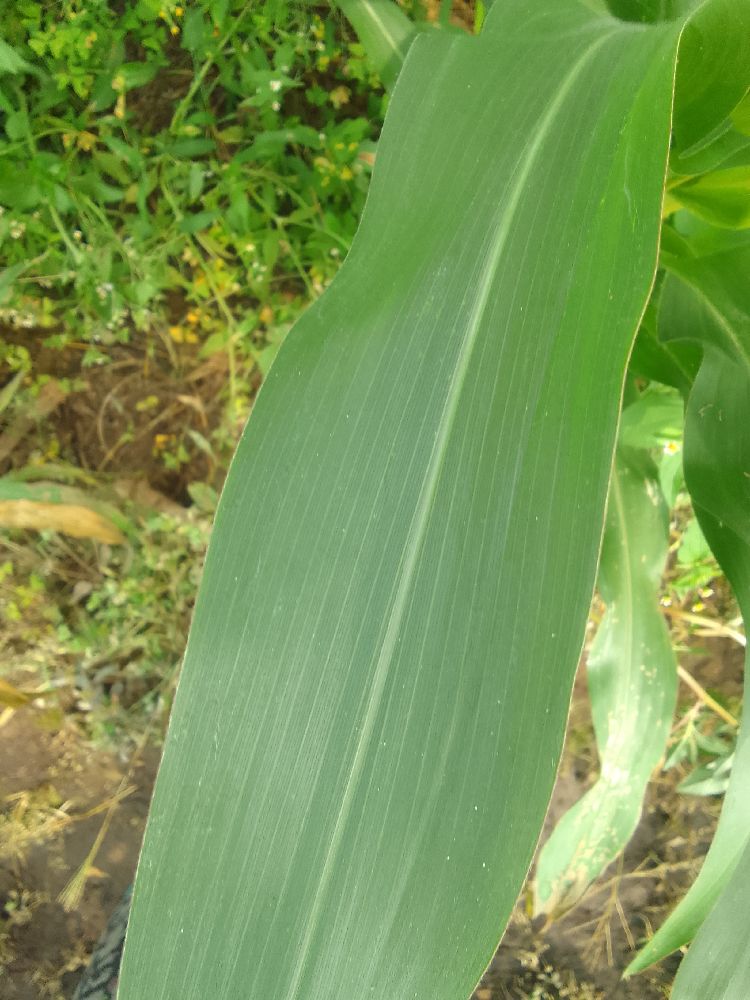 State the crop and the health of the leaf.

maize, healthy
